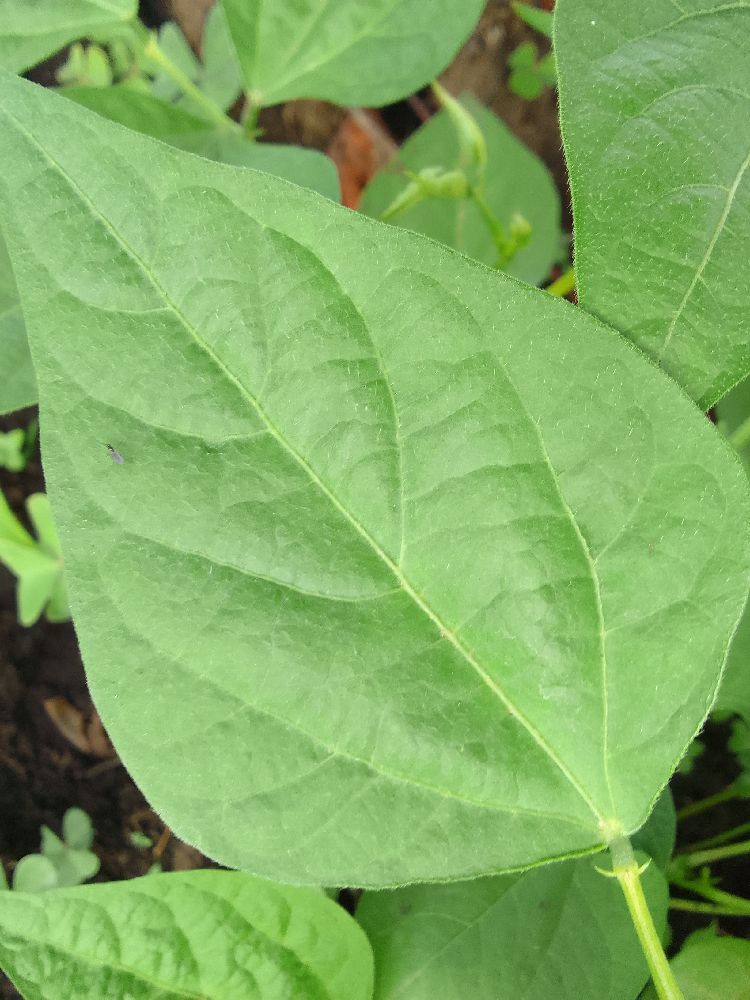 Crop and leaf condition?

common bean, healthy
